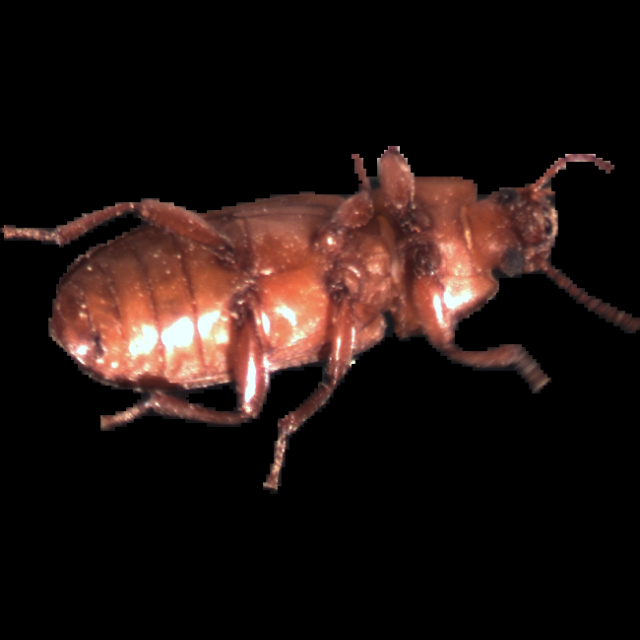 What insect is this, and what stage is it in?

mealworm beetle
